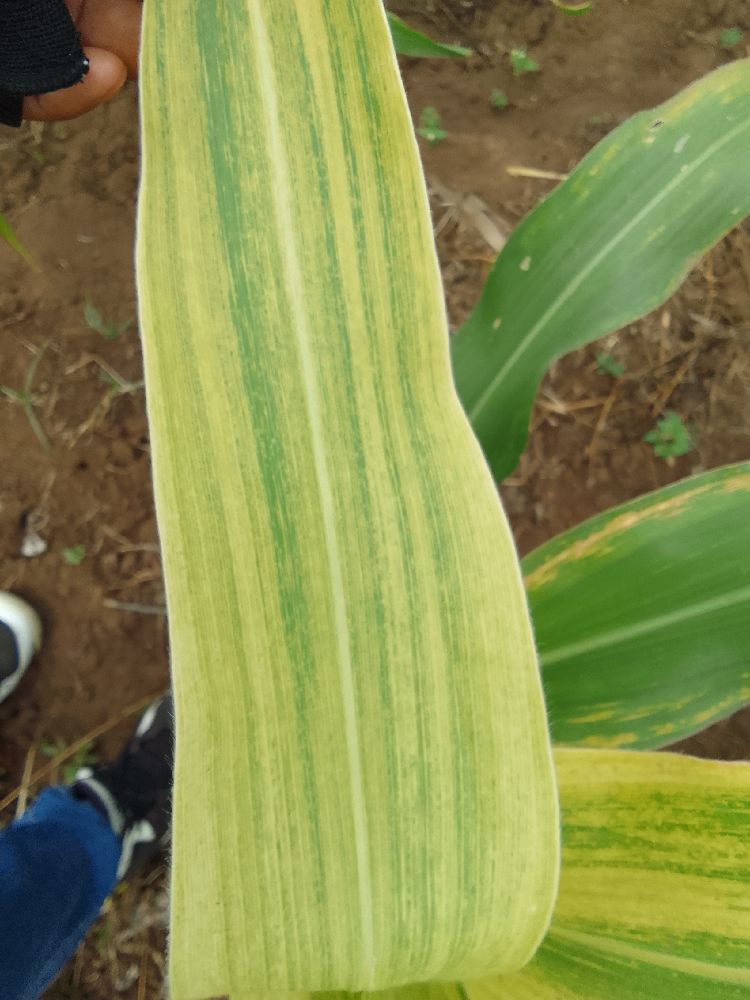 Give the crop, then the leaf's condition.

maize, maize lethal necrosis
